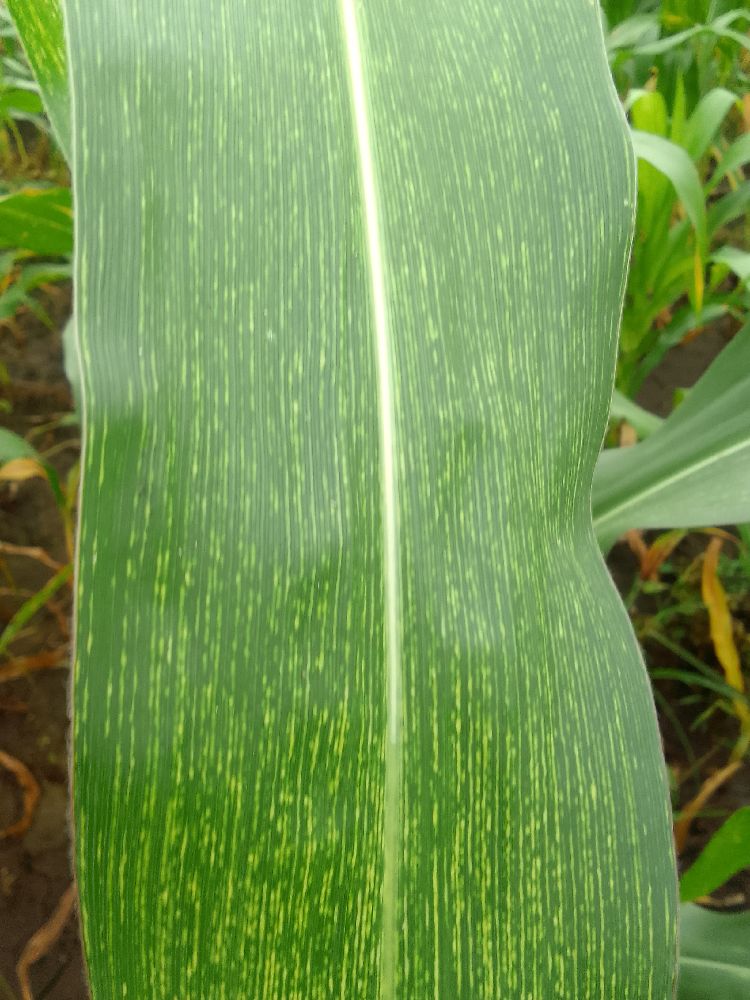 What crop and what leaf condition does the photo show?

maize, maize streak virus
